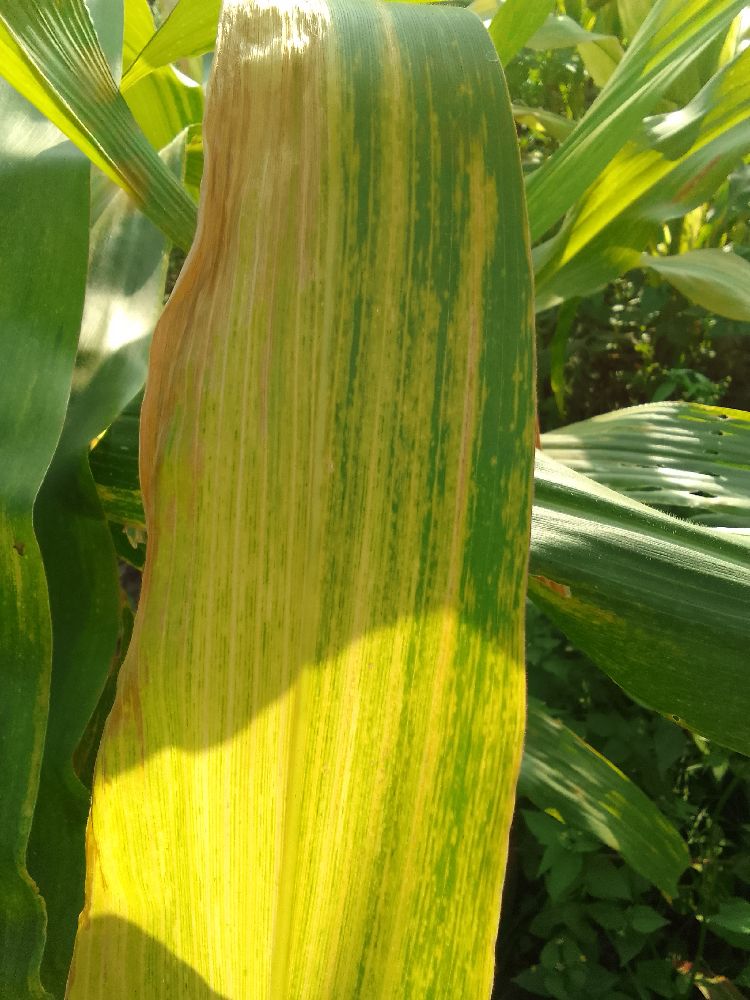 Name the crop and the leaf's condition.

maize, maize lethal necrosis
